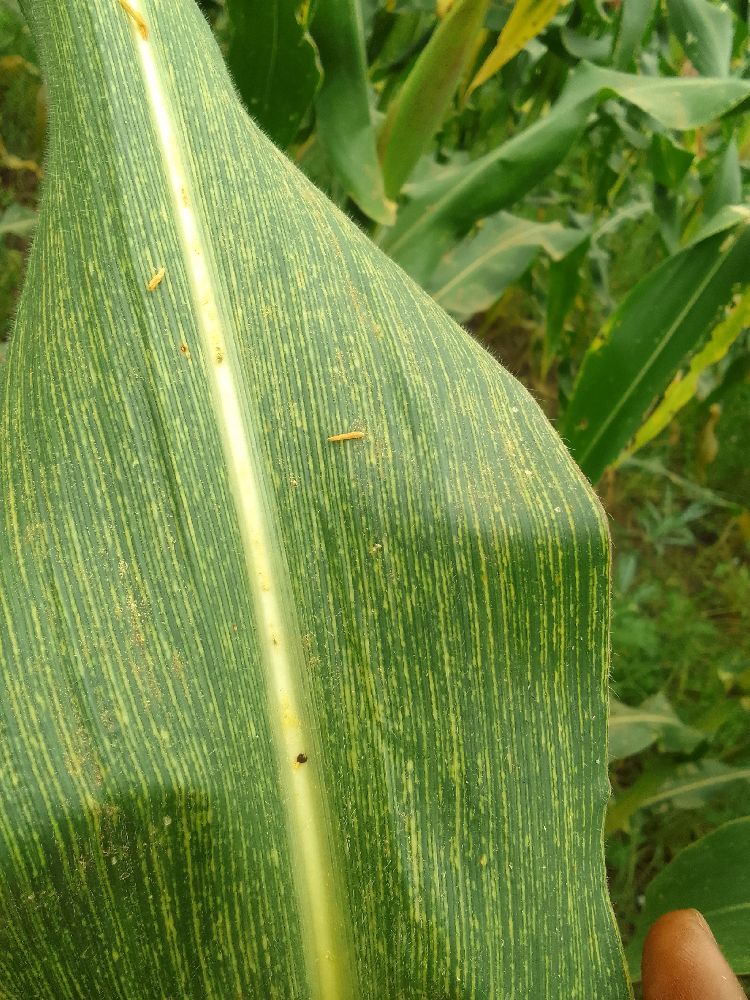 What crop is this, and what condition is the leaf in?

maize, maize streak virus
